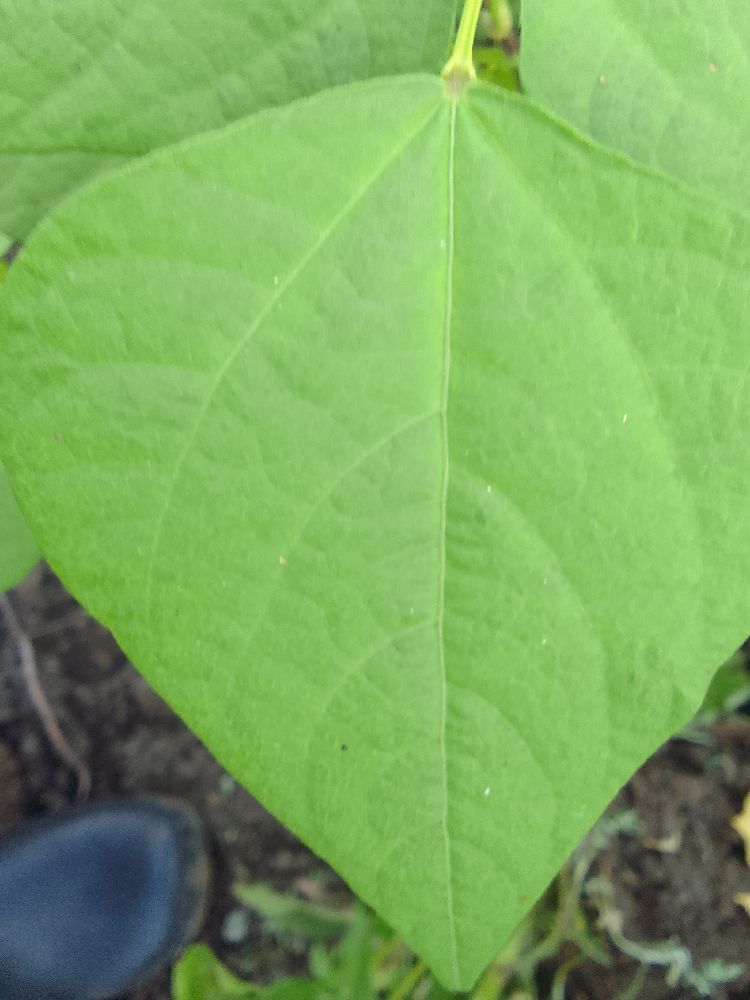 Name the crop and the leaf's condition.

common bean, healthy
